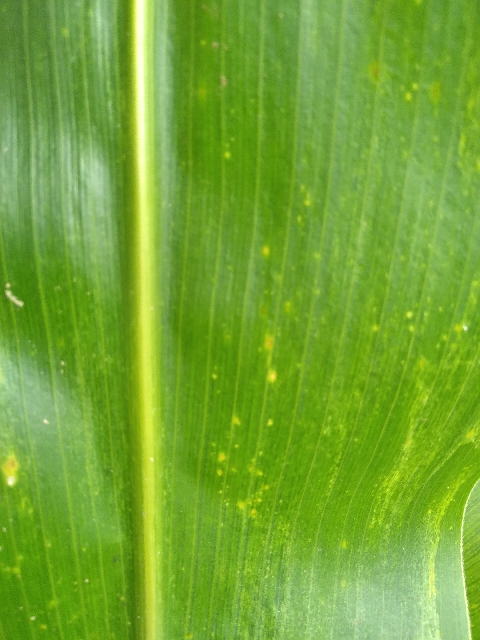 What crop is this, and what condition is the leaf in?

maize, maize lethal necrosis
